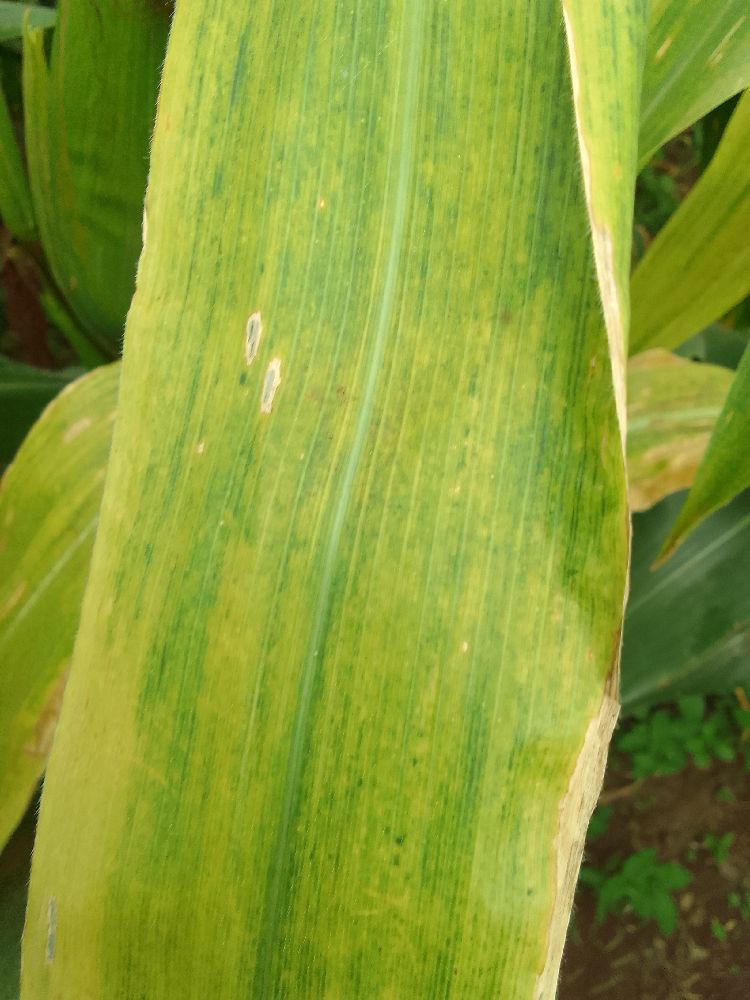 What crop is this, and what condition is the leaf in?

maize, maize lethal necrosis
